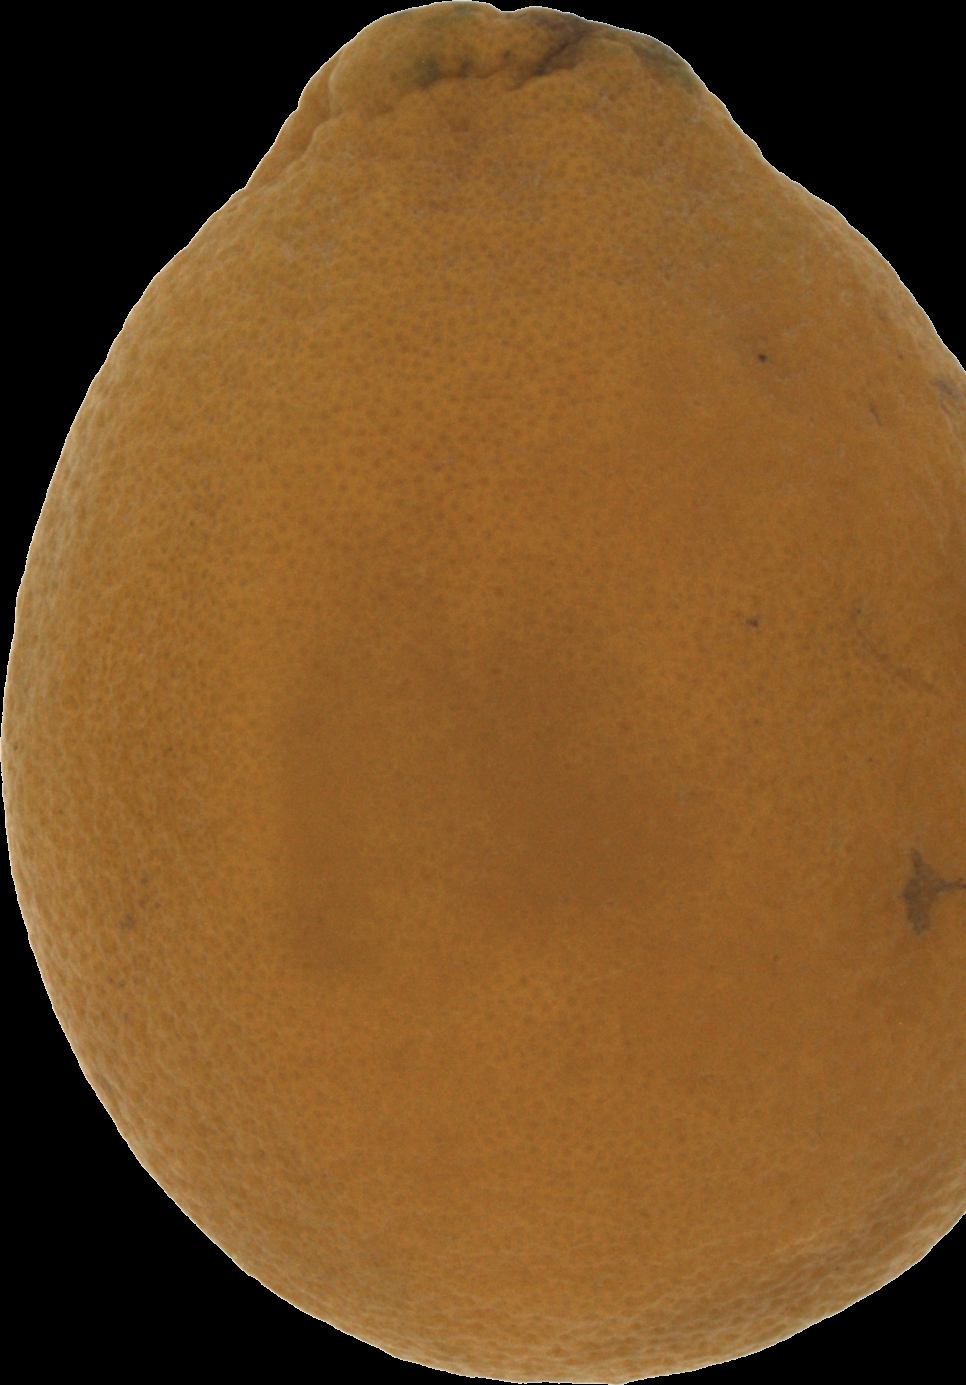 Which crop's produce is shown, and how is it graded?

orange, bad
